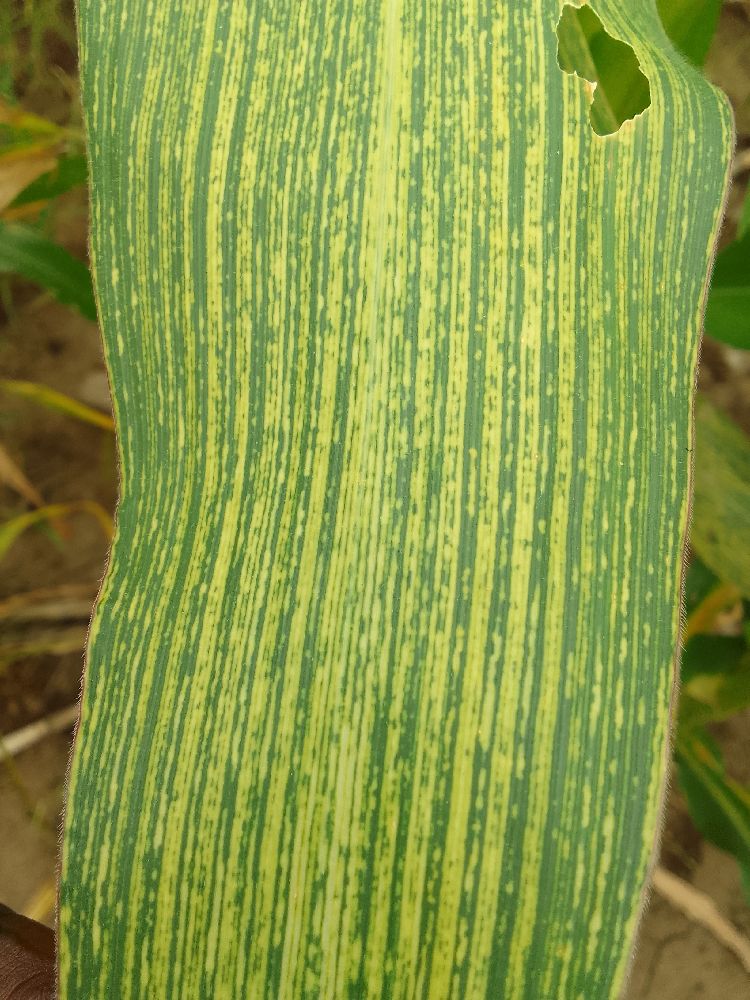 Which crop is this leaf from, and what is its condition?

maize, maize streak virus
